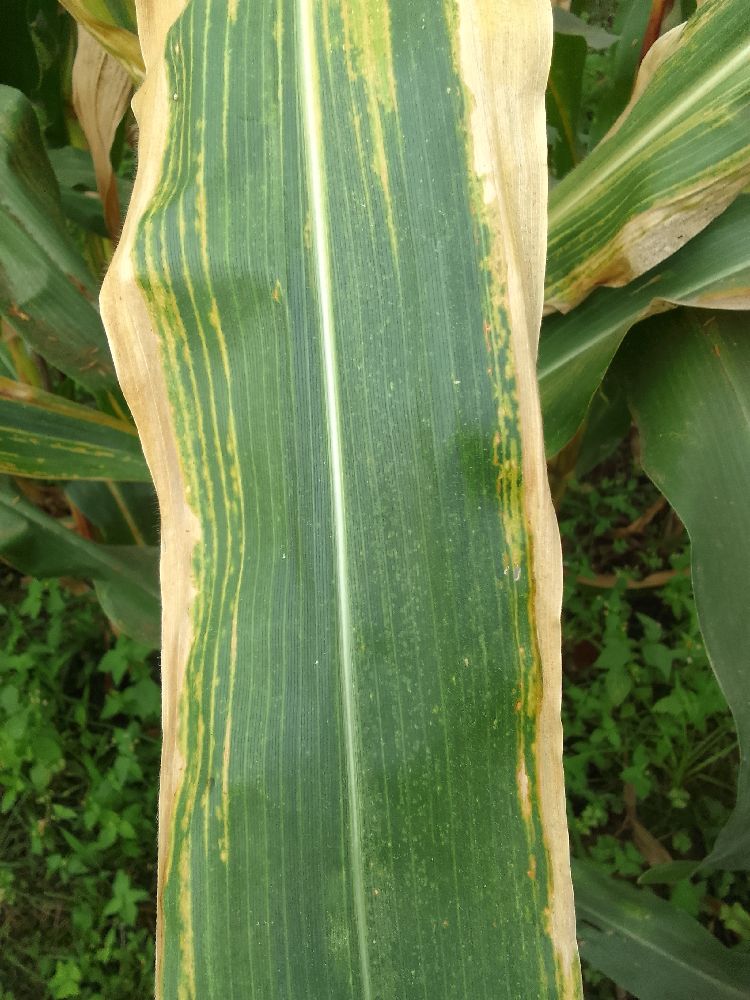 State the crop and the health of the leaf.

maize, maize lethal necrosis
